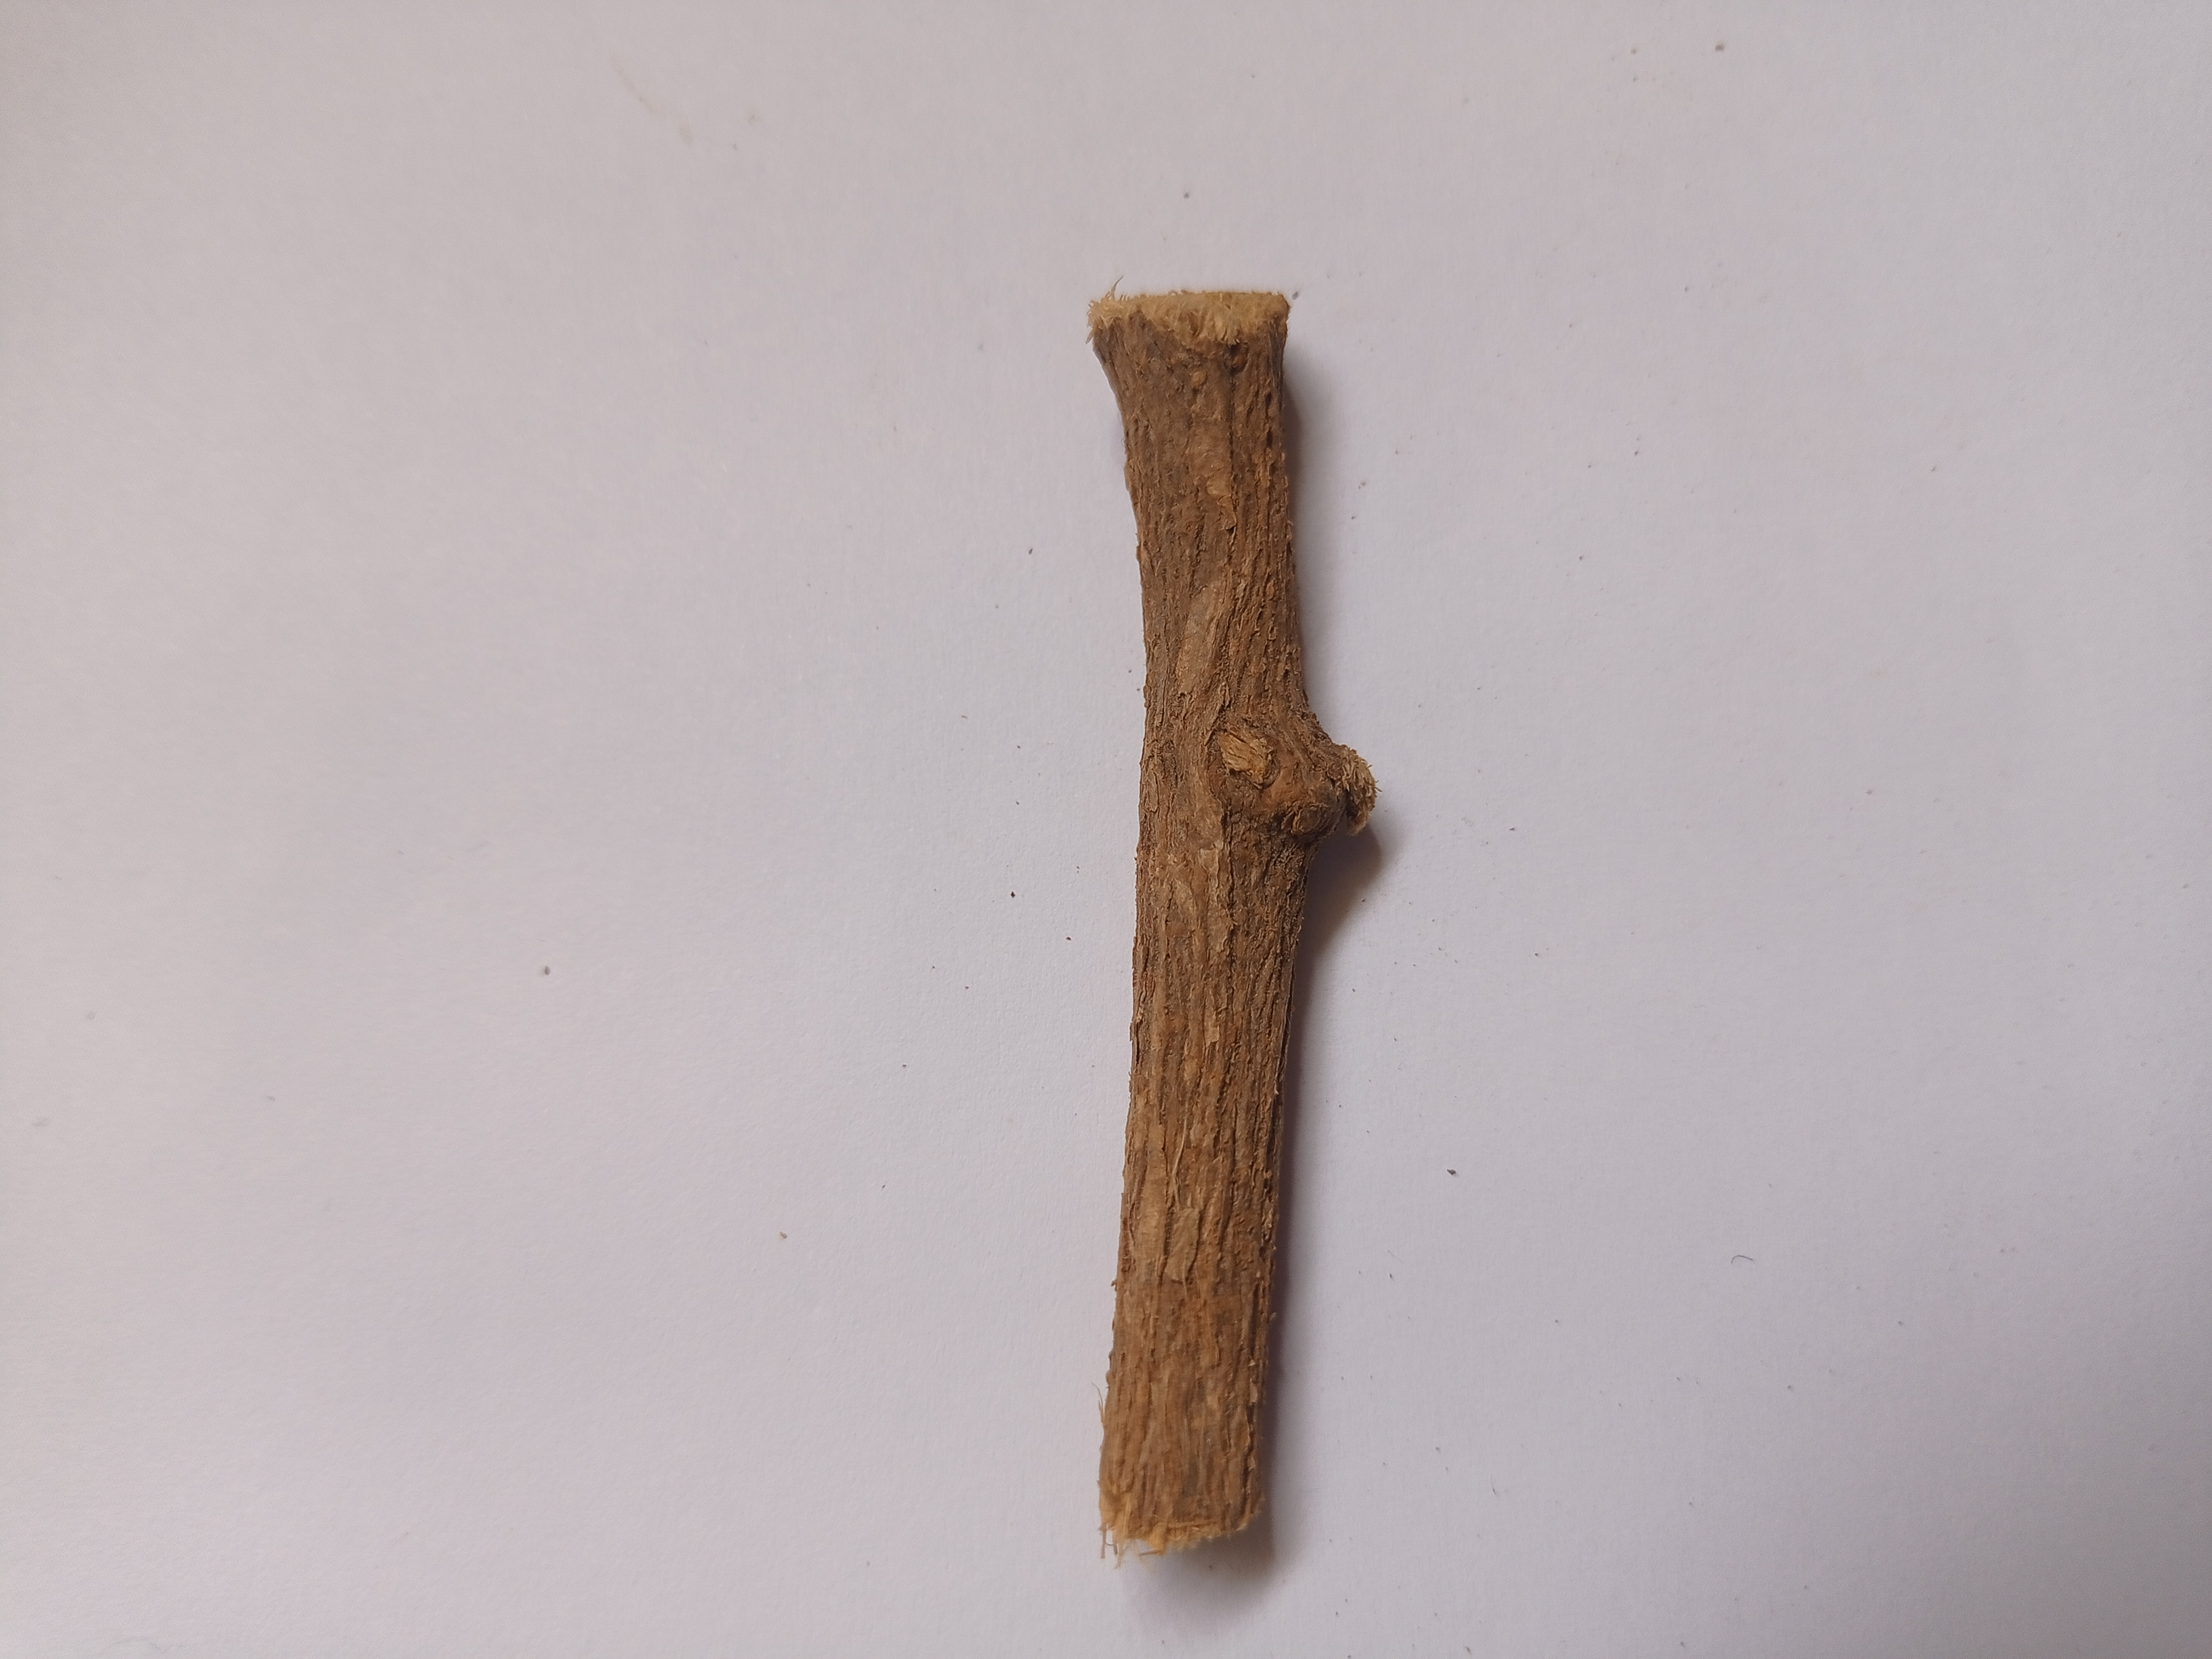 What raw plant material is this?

jesthamadh
